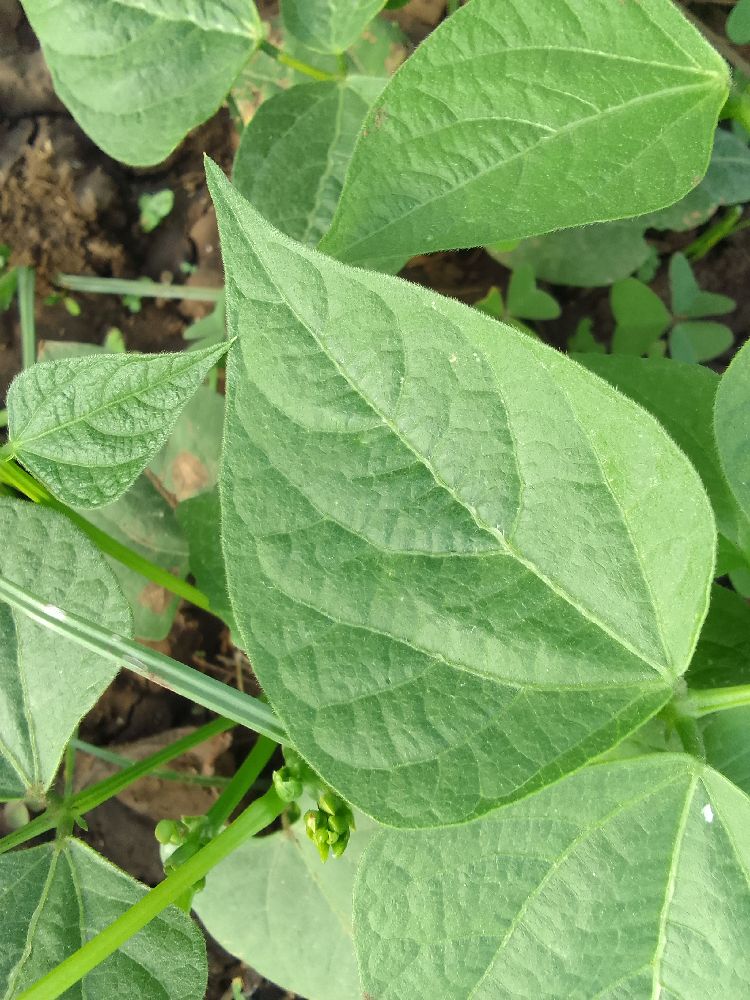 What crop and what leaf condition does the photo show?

common bean, healthy
